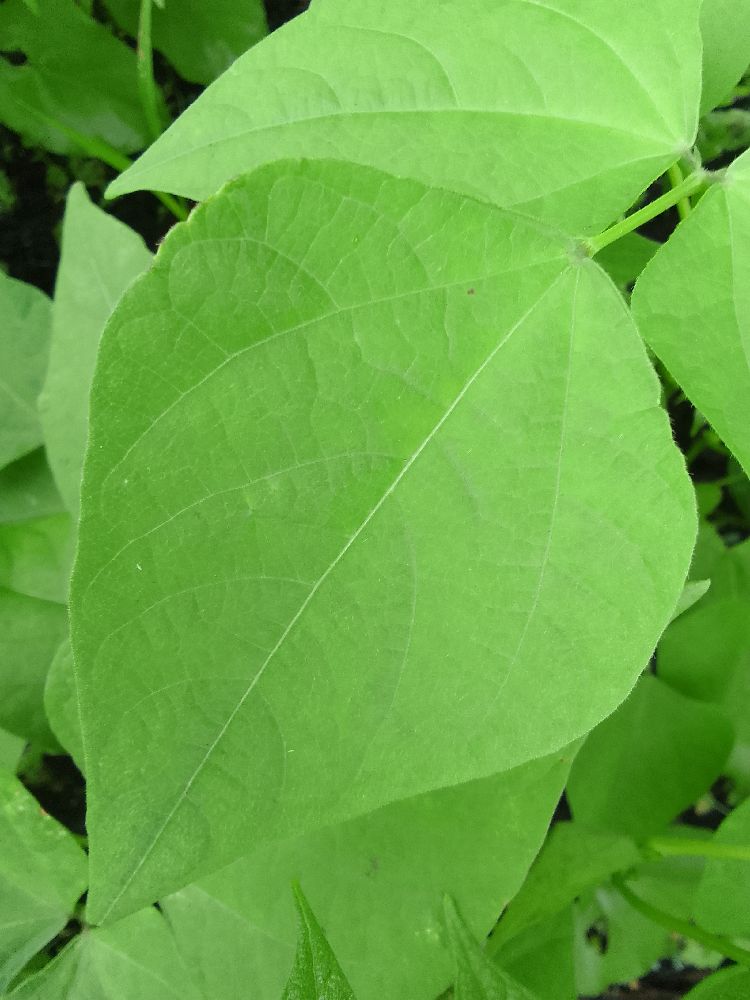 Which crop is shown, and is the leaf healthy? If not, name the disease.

common bean, healthy
